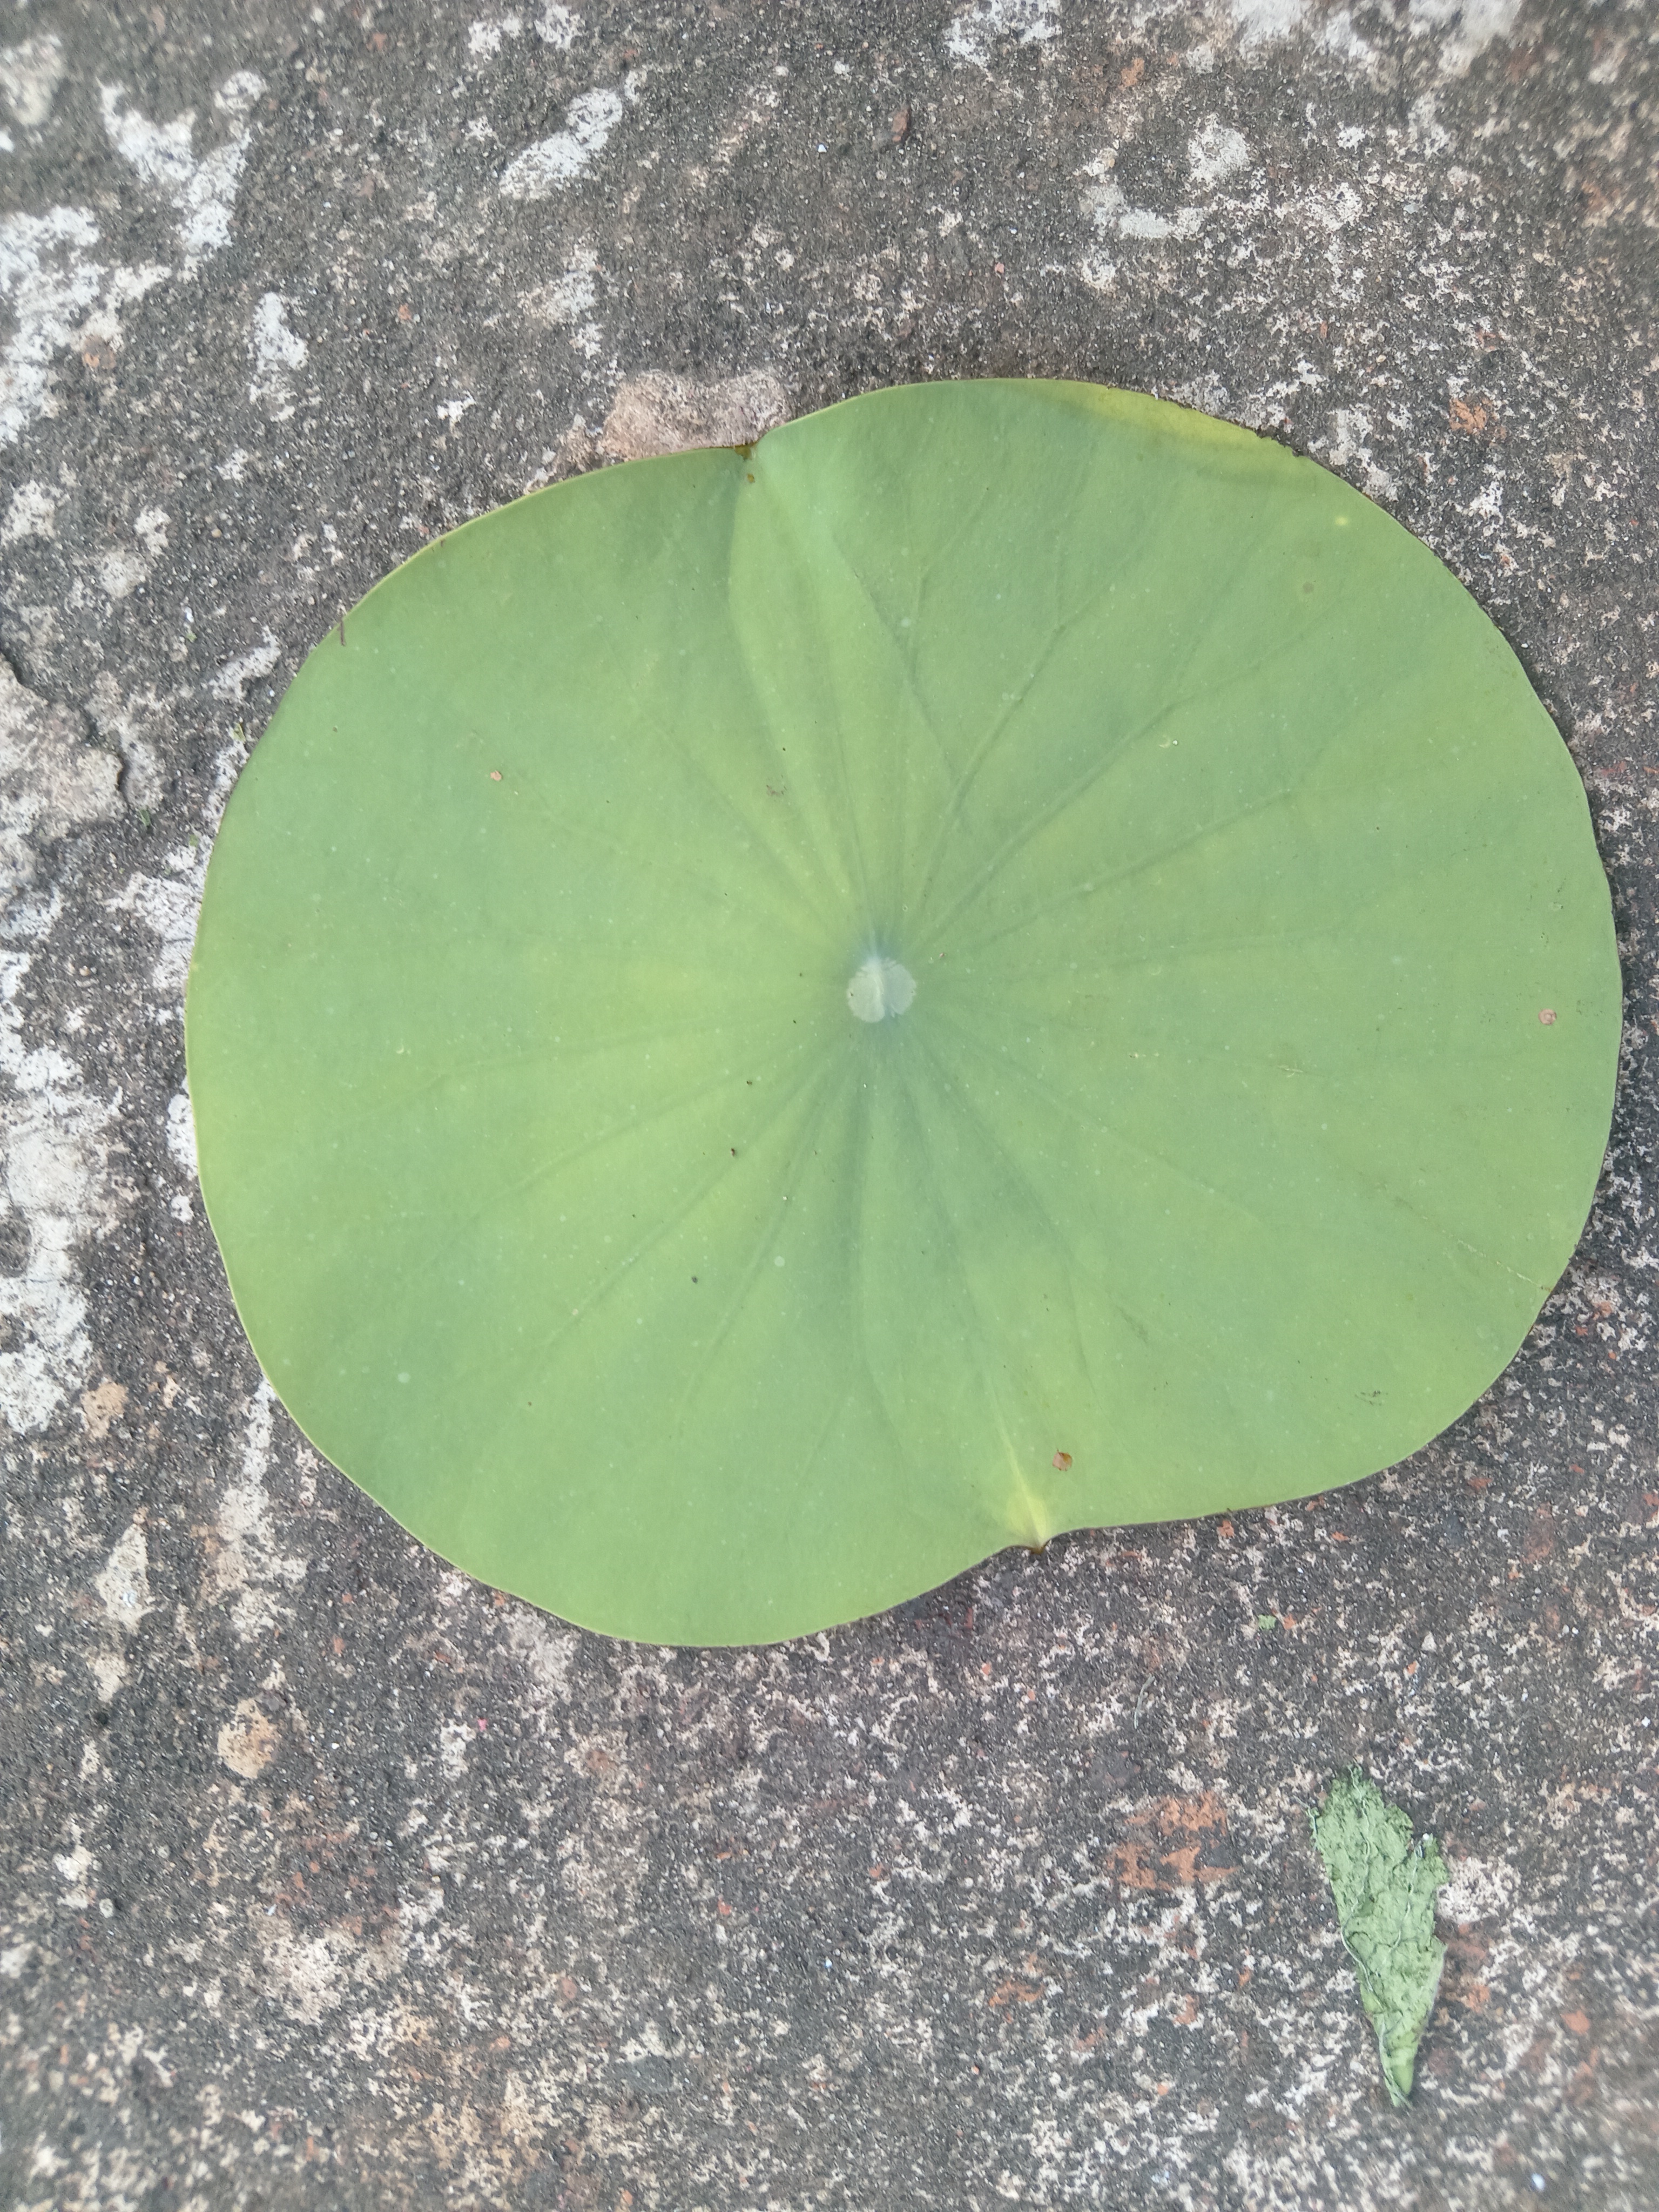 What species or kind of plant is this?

lotus
